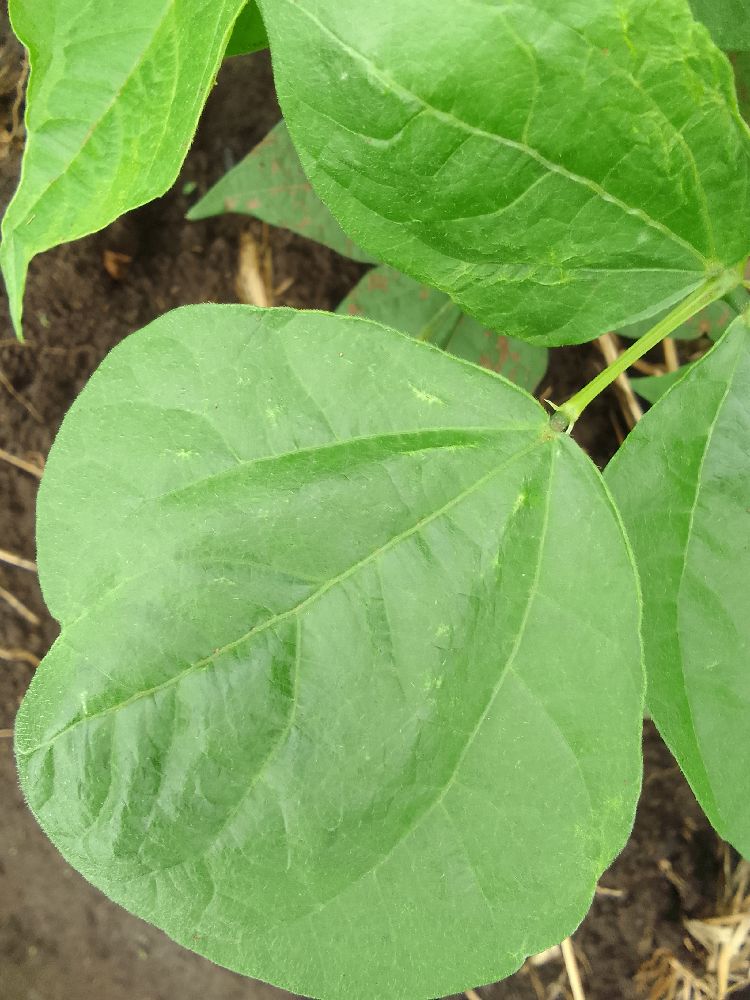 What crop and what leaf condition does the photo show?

common bean, healthy
